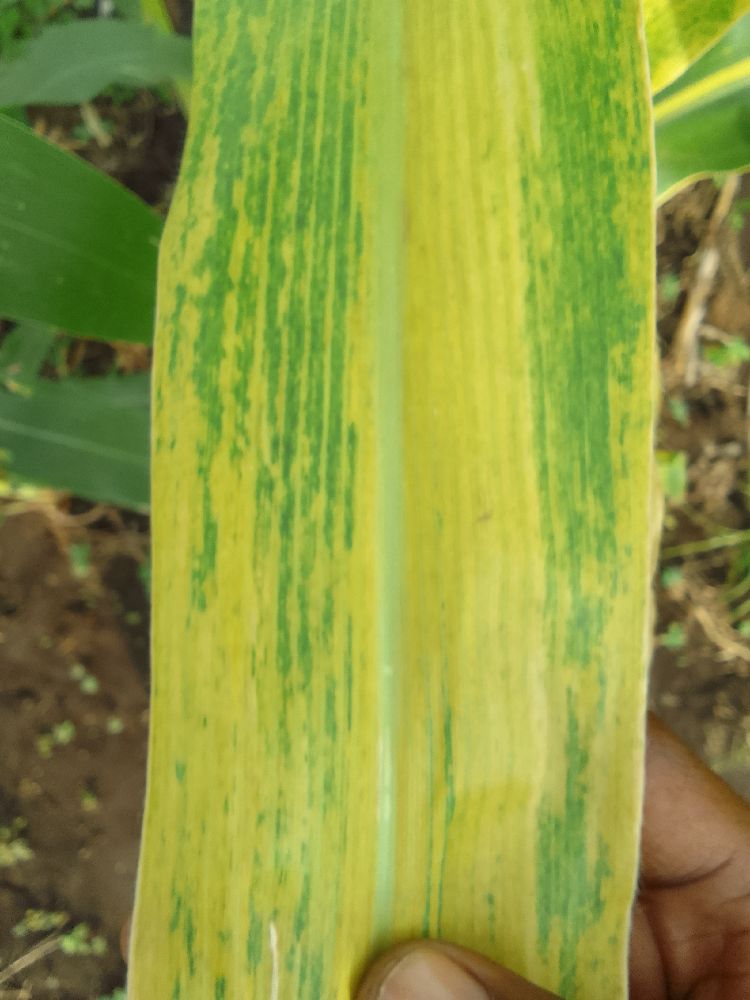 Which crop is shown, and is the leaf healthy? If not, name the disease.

maize, maize lethal necrosis
